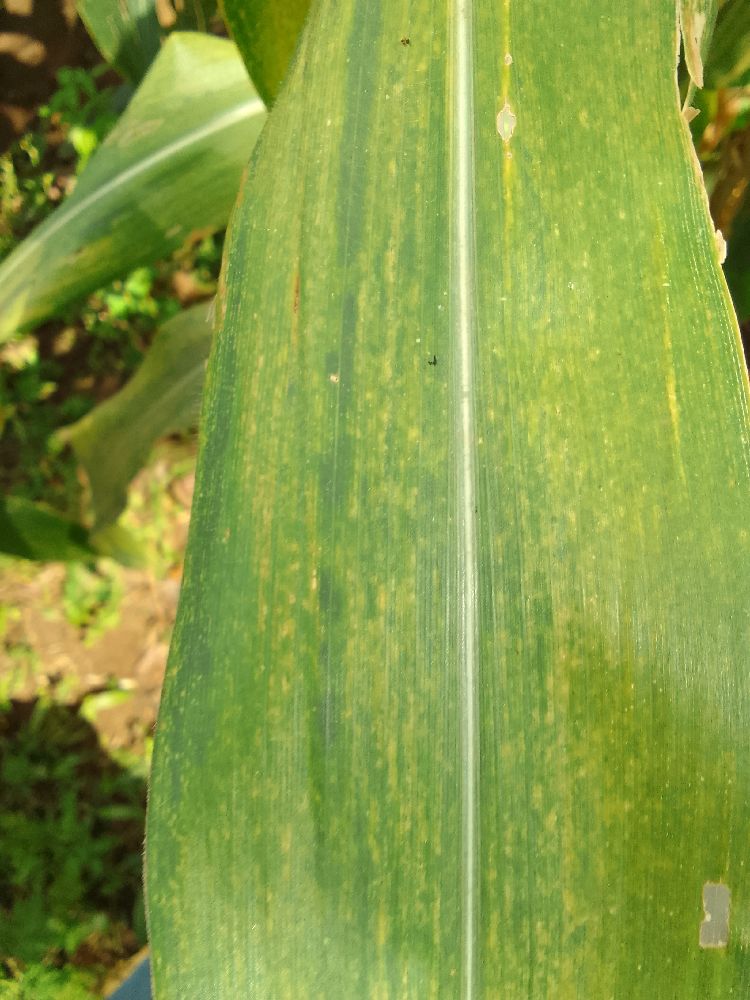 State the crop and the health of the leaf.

maize, maize lethal necrosis
